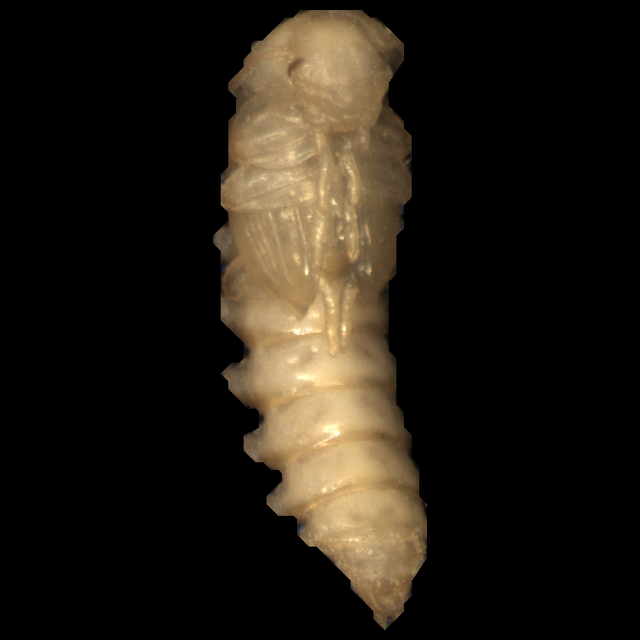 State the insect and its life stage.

mealworm pupa
